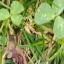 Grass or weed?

unstructured weed
